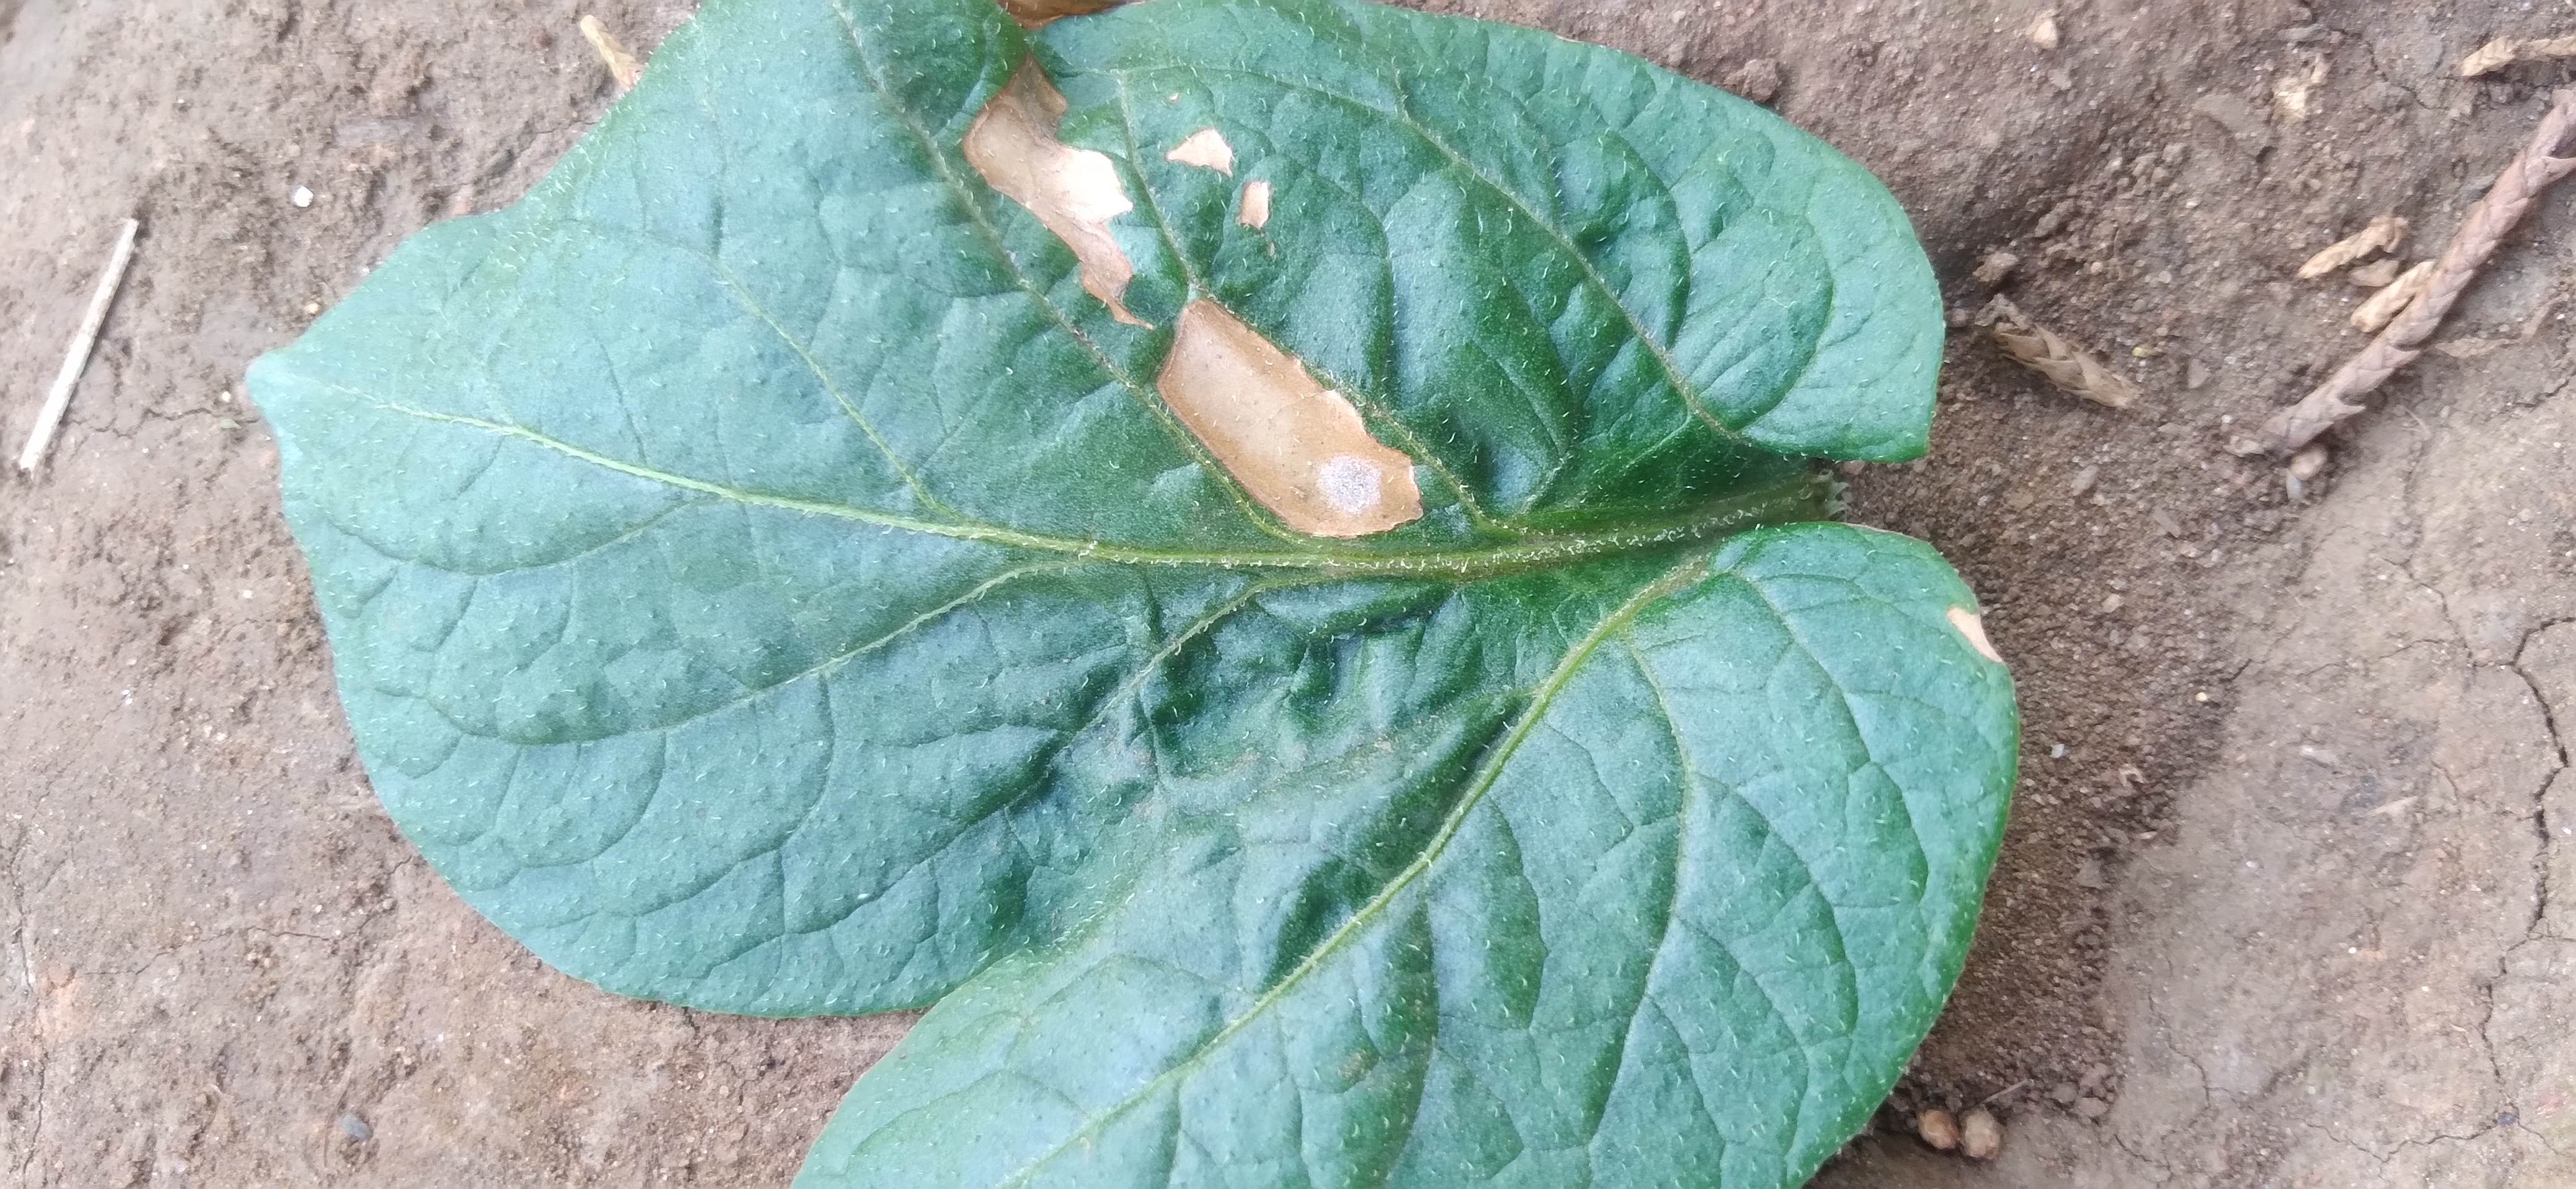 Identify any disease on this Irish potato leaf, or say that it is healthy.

early blight
